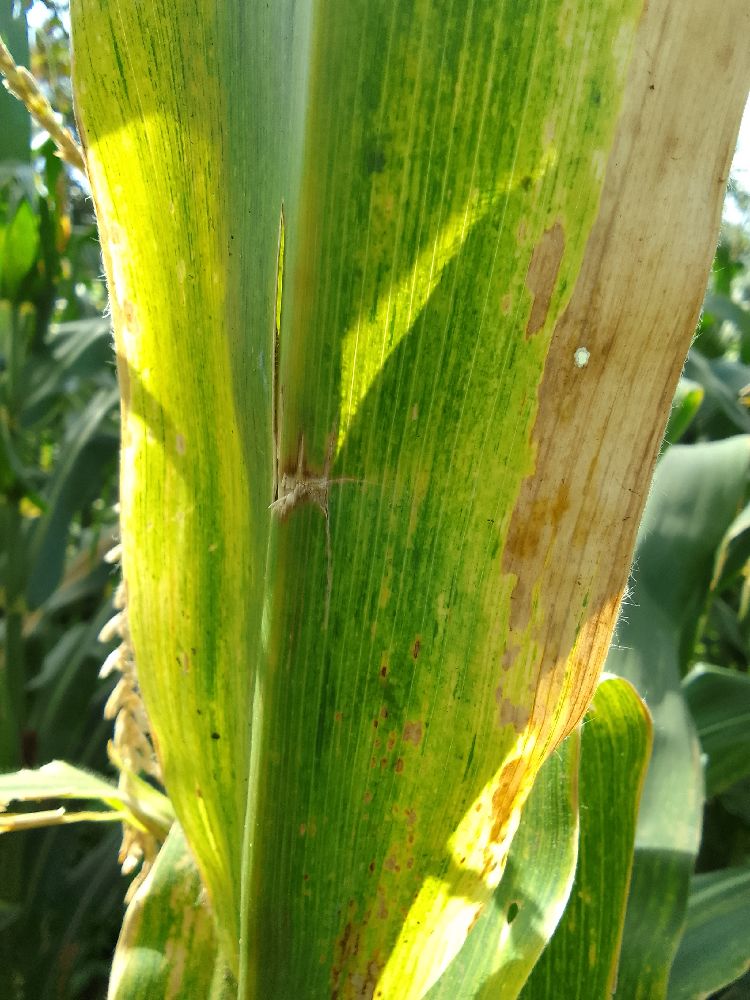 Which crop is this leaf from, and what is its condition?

maize, maize lethal necrosis
